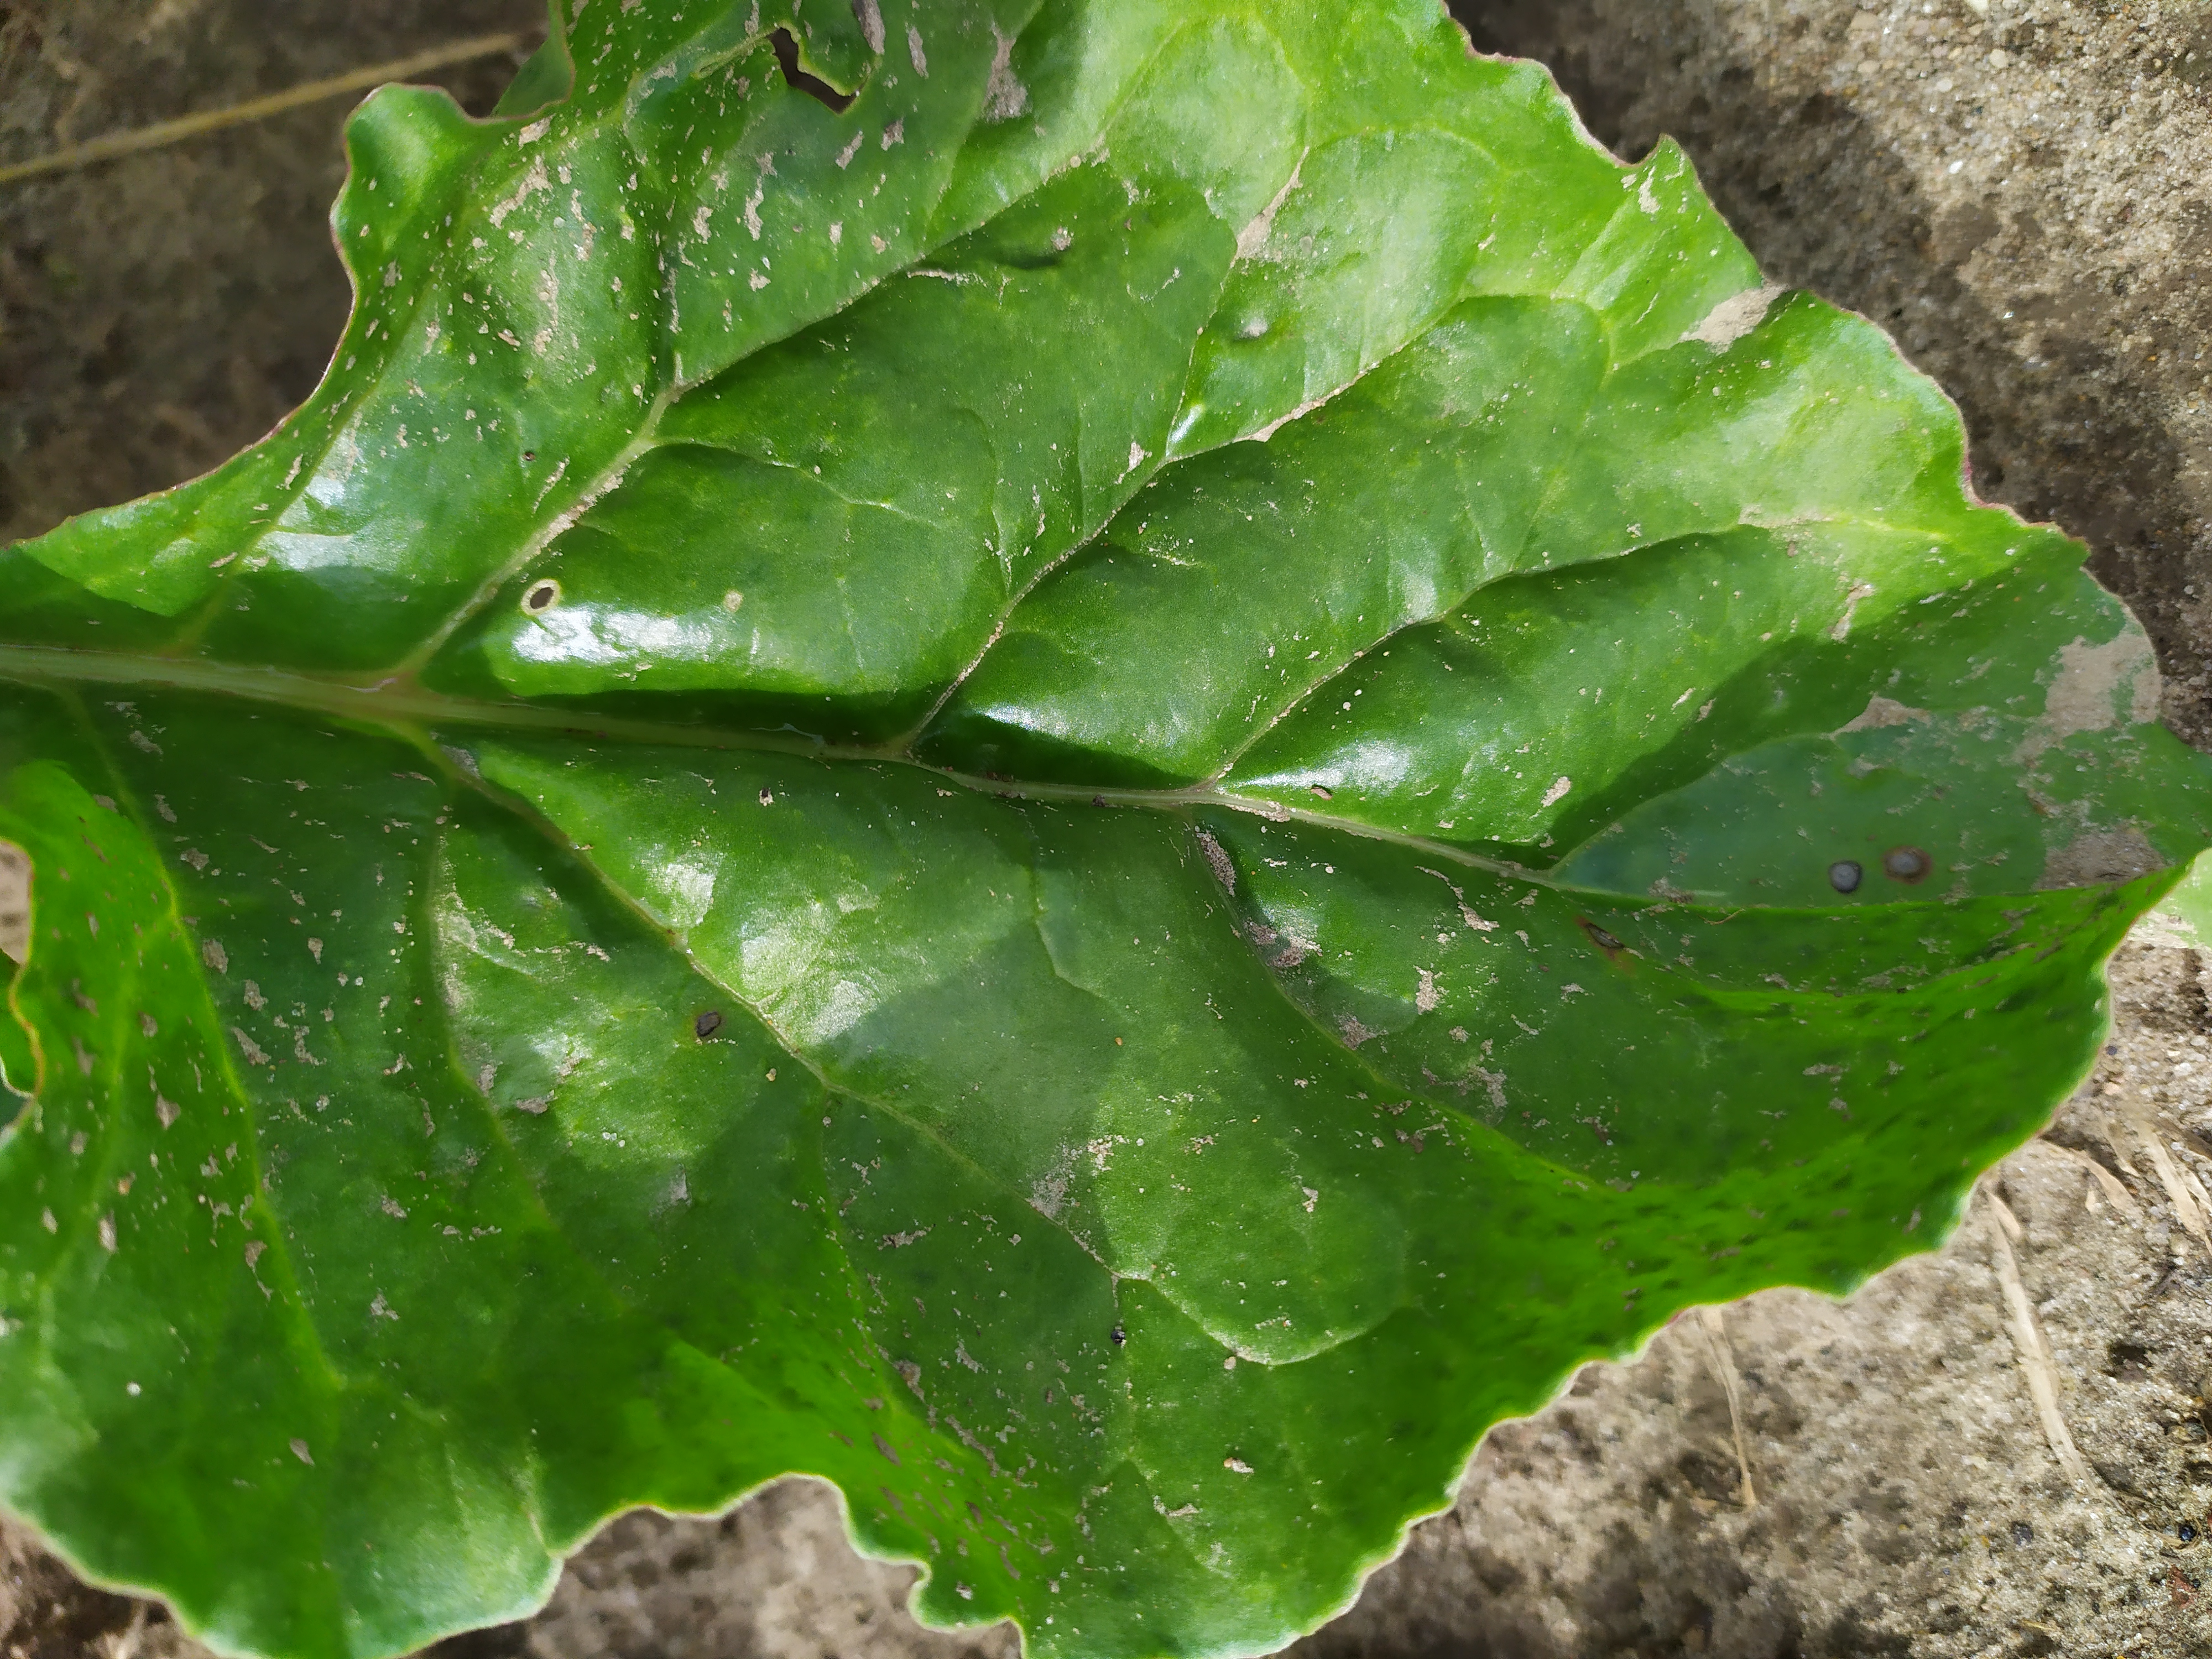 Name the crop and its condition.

beet, cercospora
